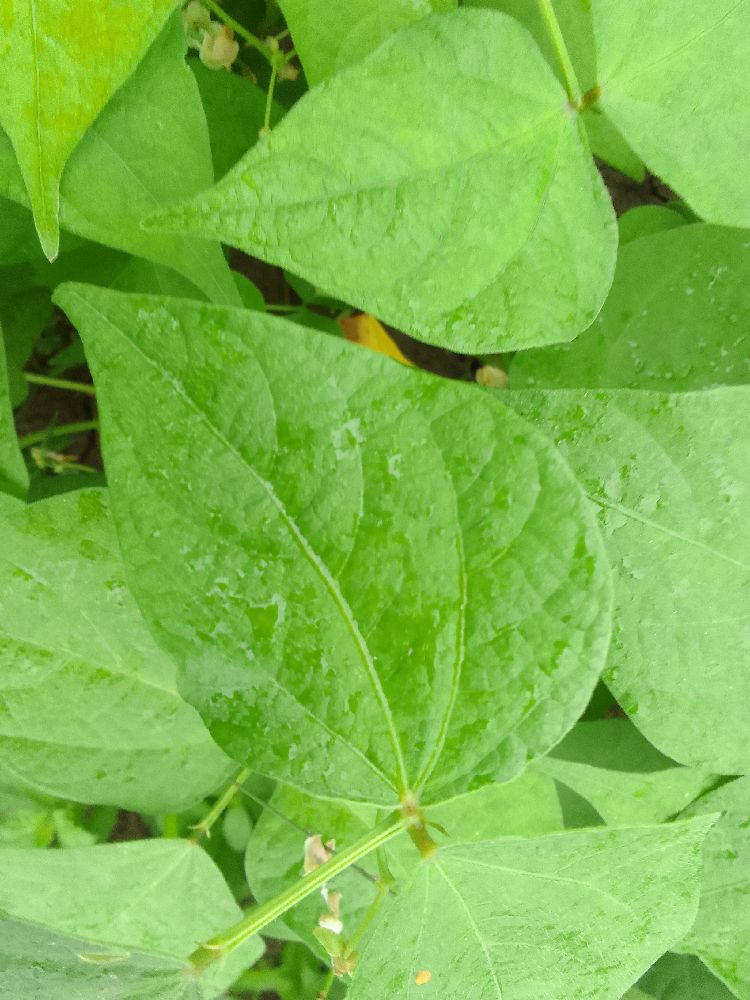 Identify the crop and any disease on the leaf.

common bean, healthy
